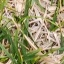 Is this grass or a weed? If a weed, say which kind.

grass
